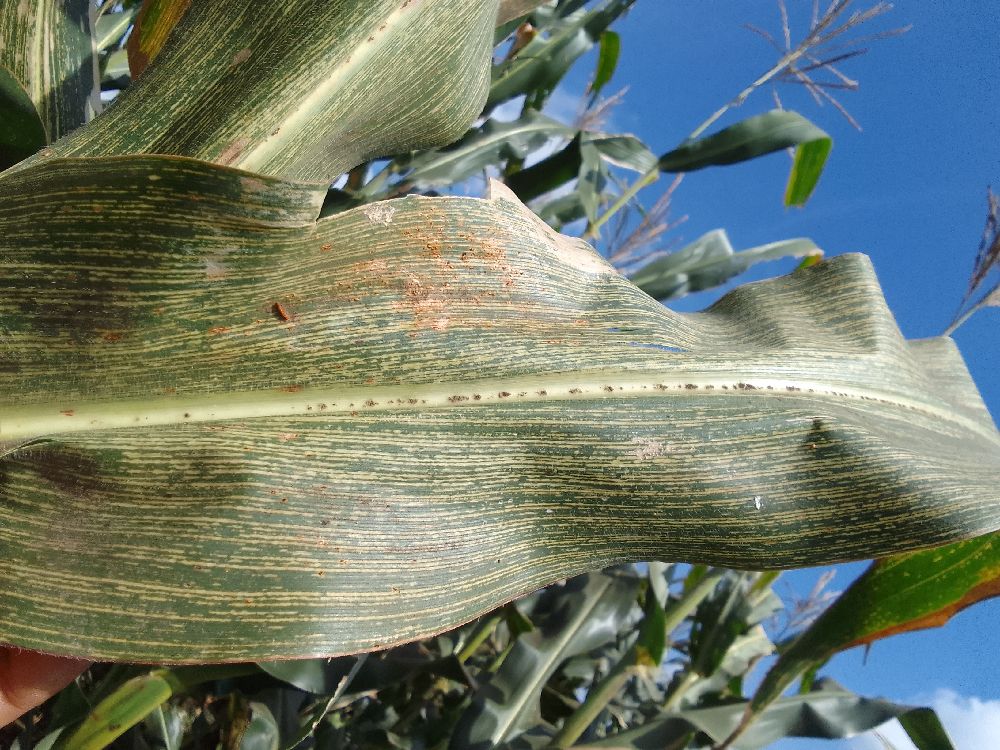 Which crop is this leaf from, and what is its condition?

maize, maize streak virus
